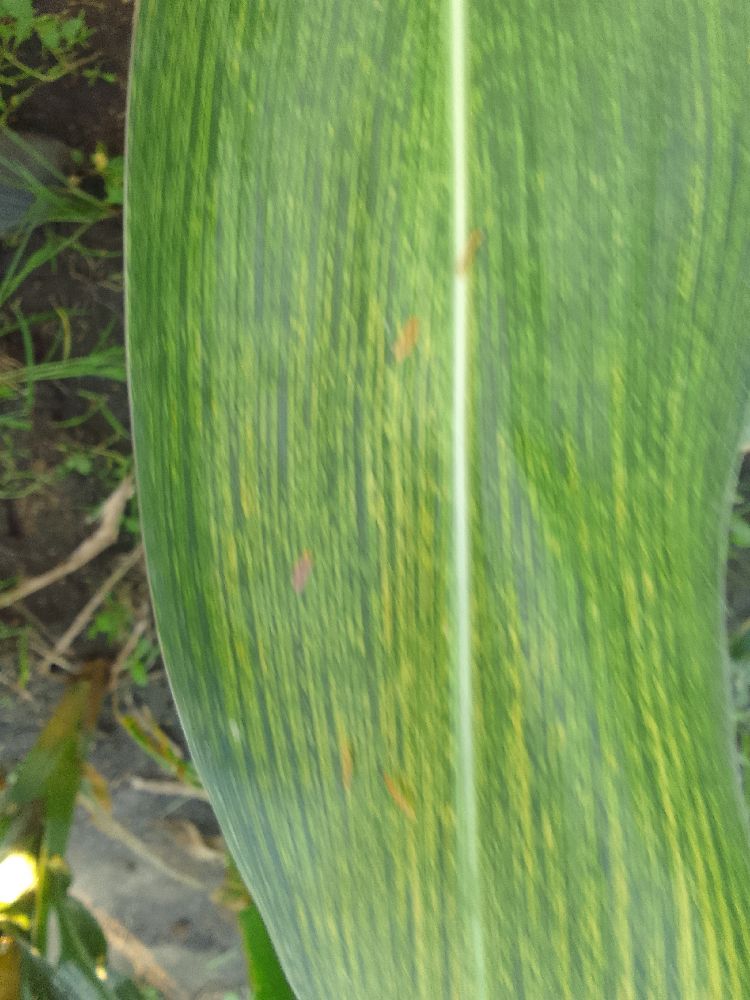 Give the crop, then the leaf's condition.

maize, maize streak virus
